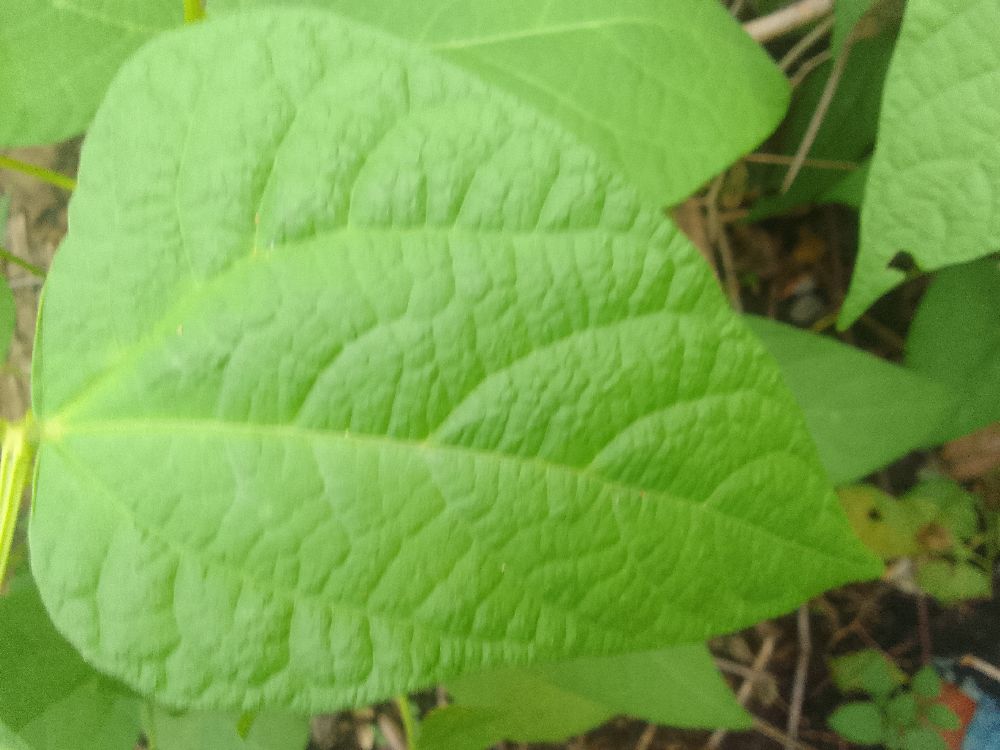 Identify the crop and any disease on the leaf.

common bean, healthy
